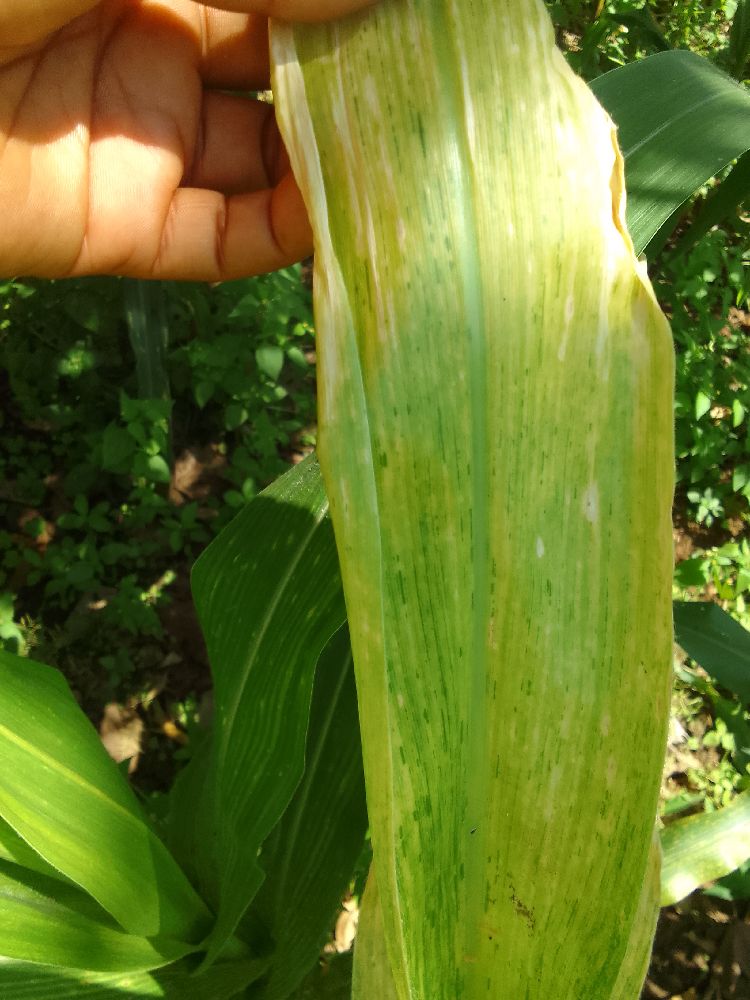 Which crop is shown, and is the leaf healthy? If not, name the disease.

maize, maize lethal necrosis
